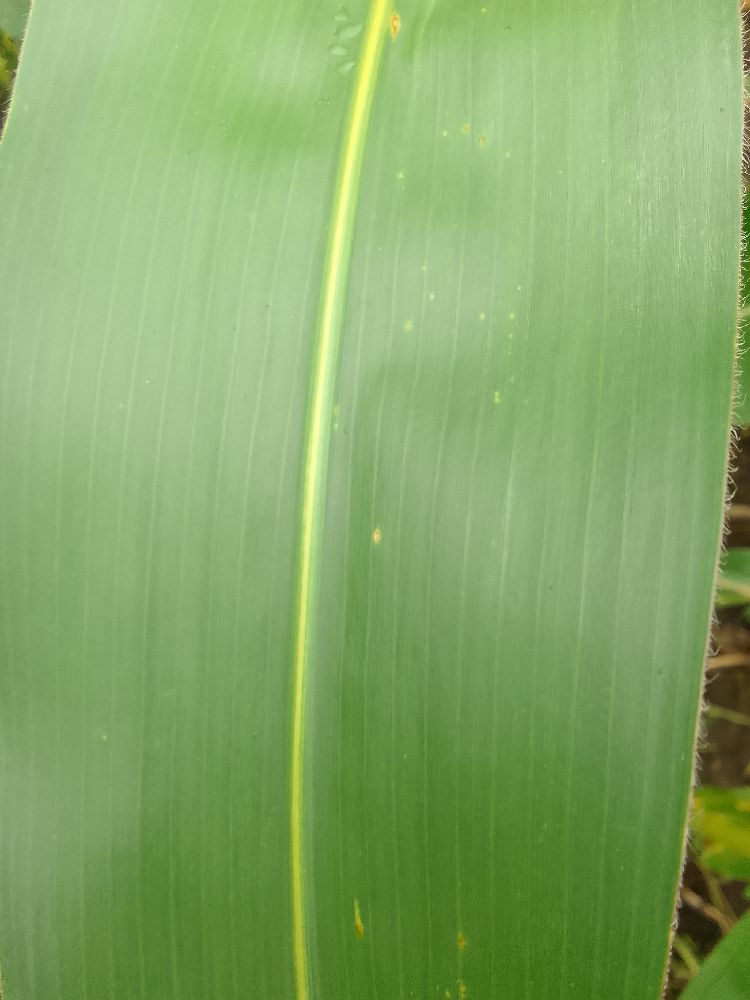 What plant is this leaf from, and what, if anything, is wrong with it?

maize, healthy
